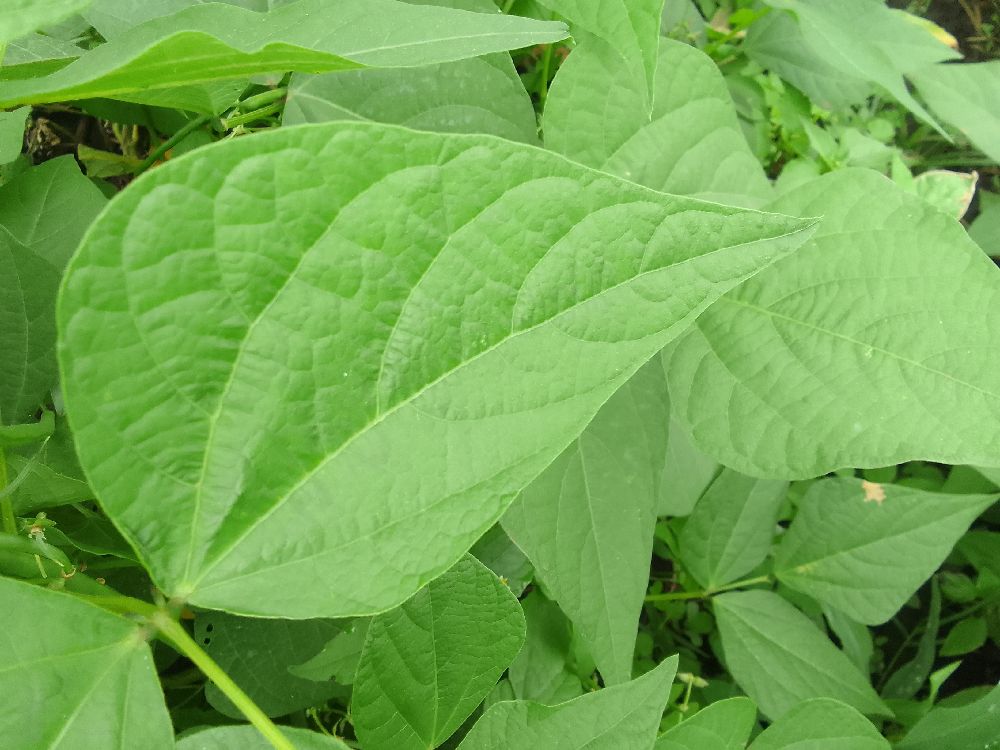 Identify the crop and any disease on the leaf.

common bean, healthy
